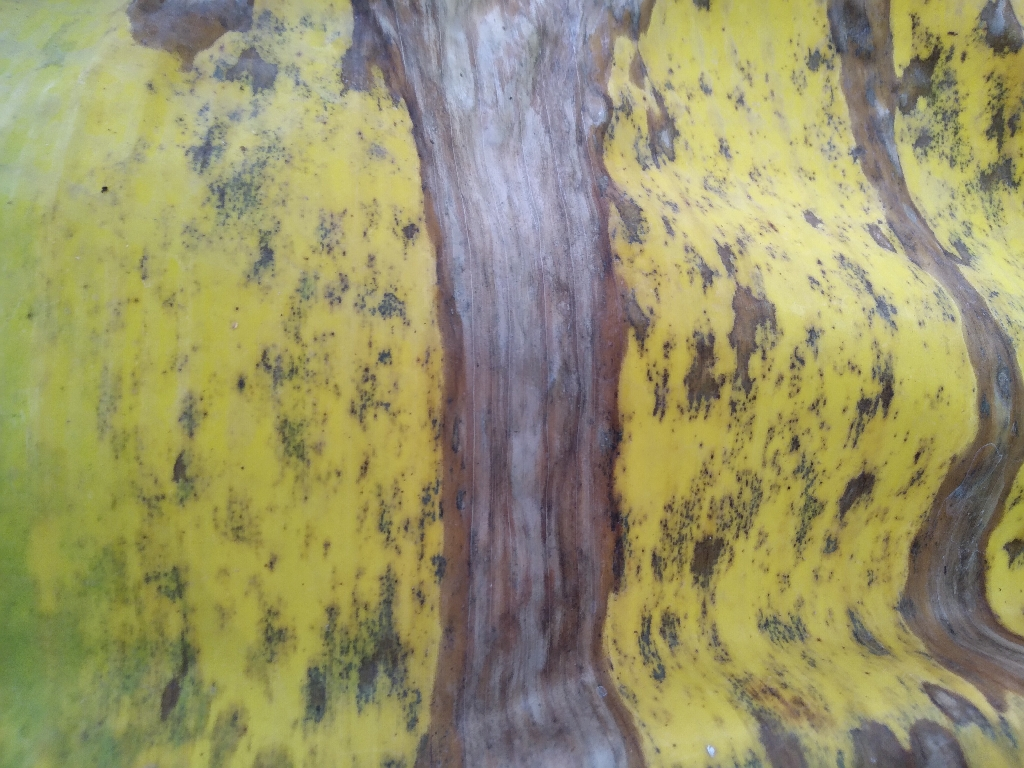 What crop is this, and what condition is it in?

banana, black sigatoka
